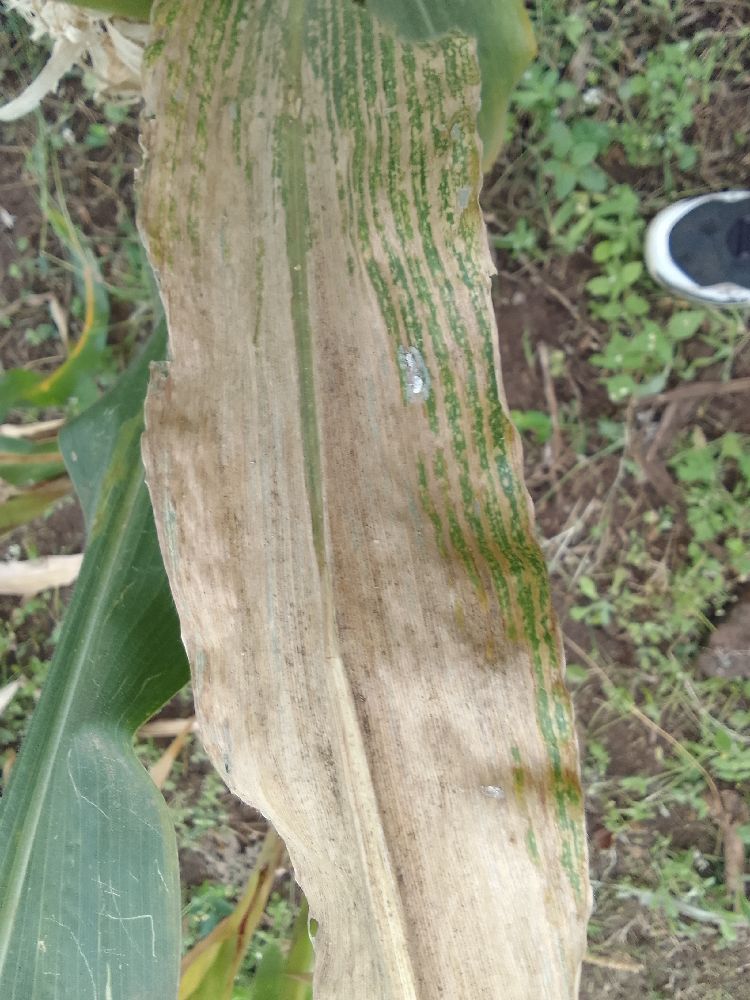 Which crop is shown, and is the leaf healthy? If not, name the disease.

maize, maize lethal necrosis
